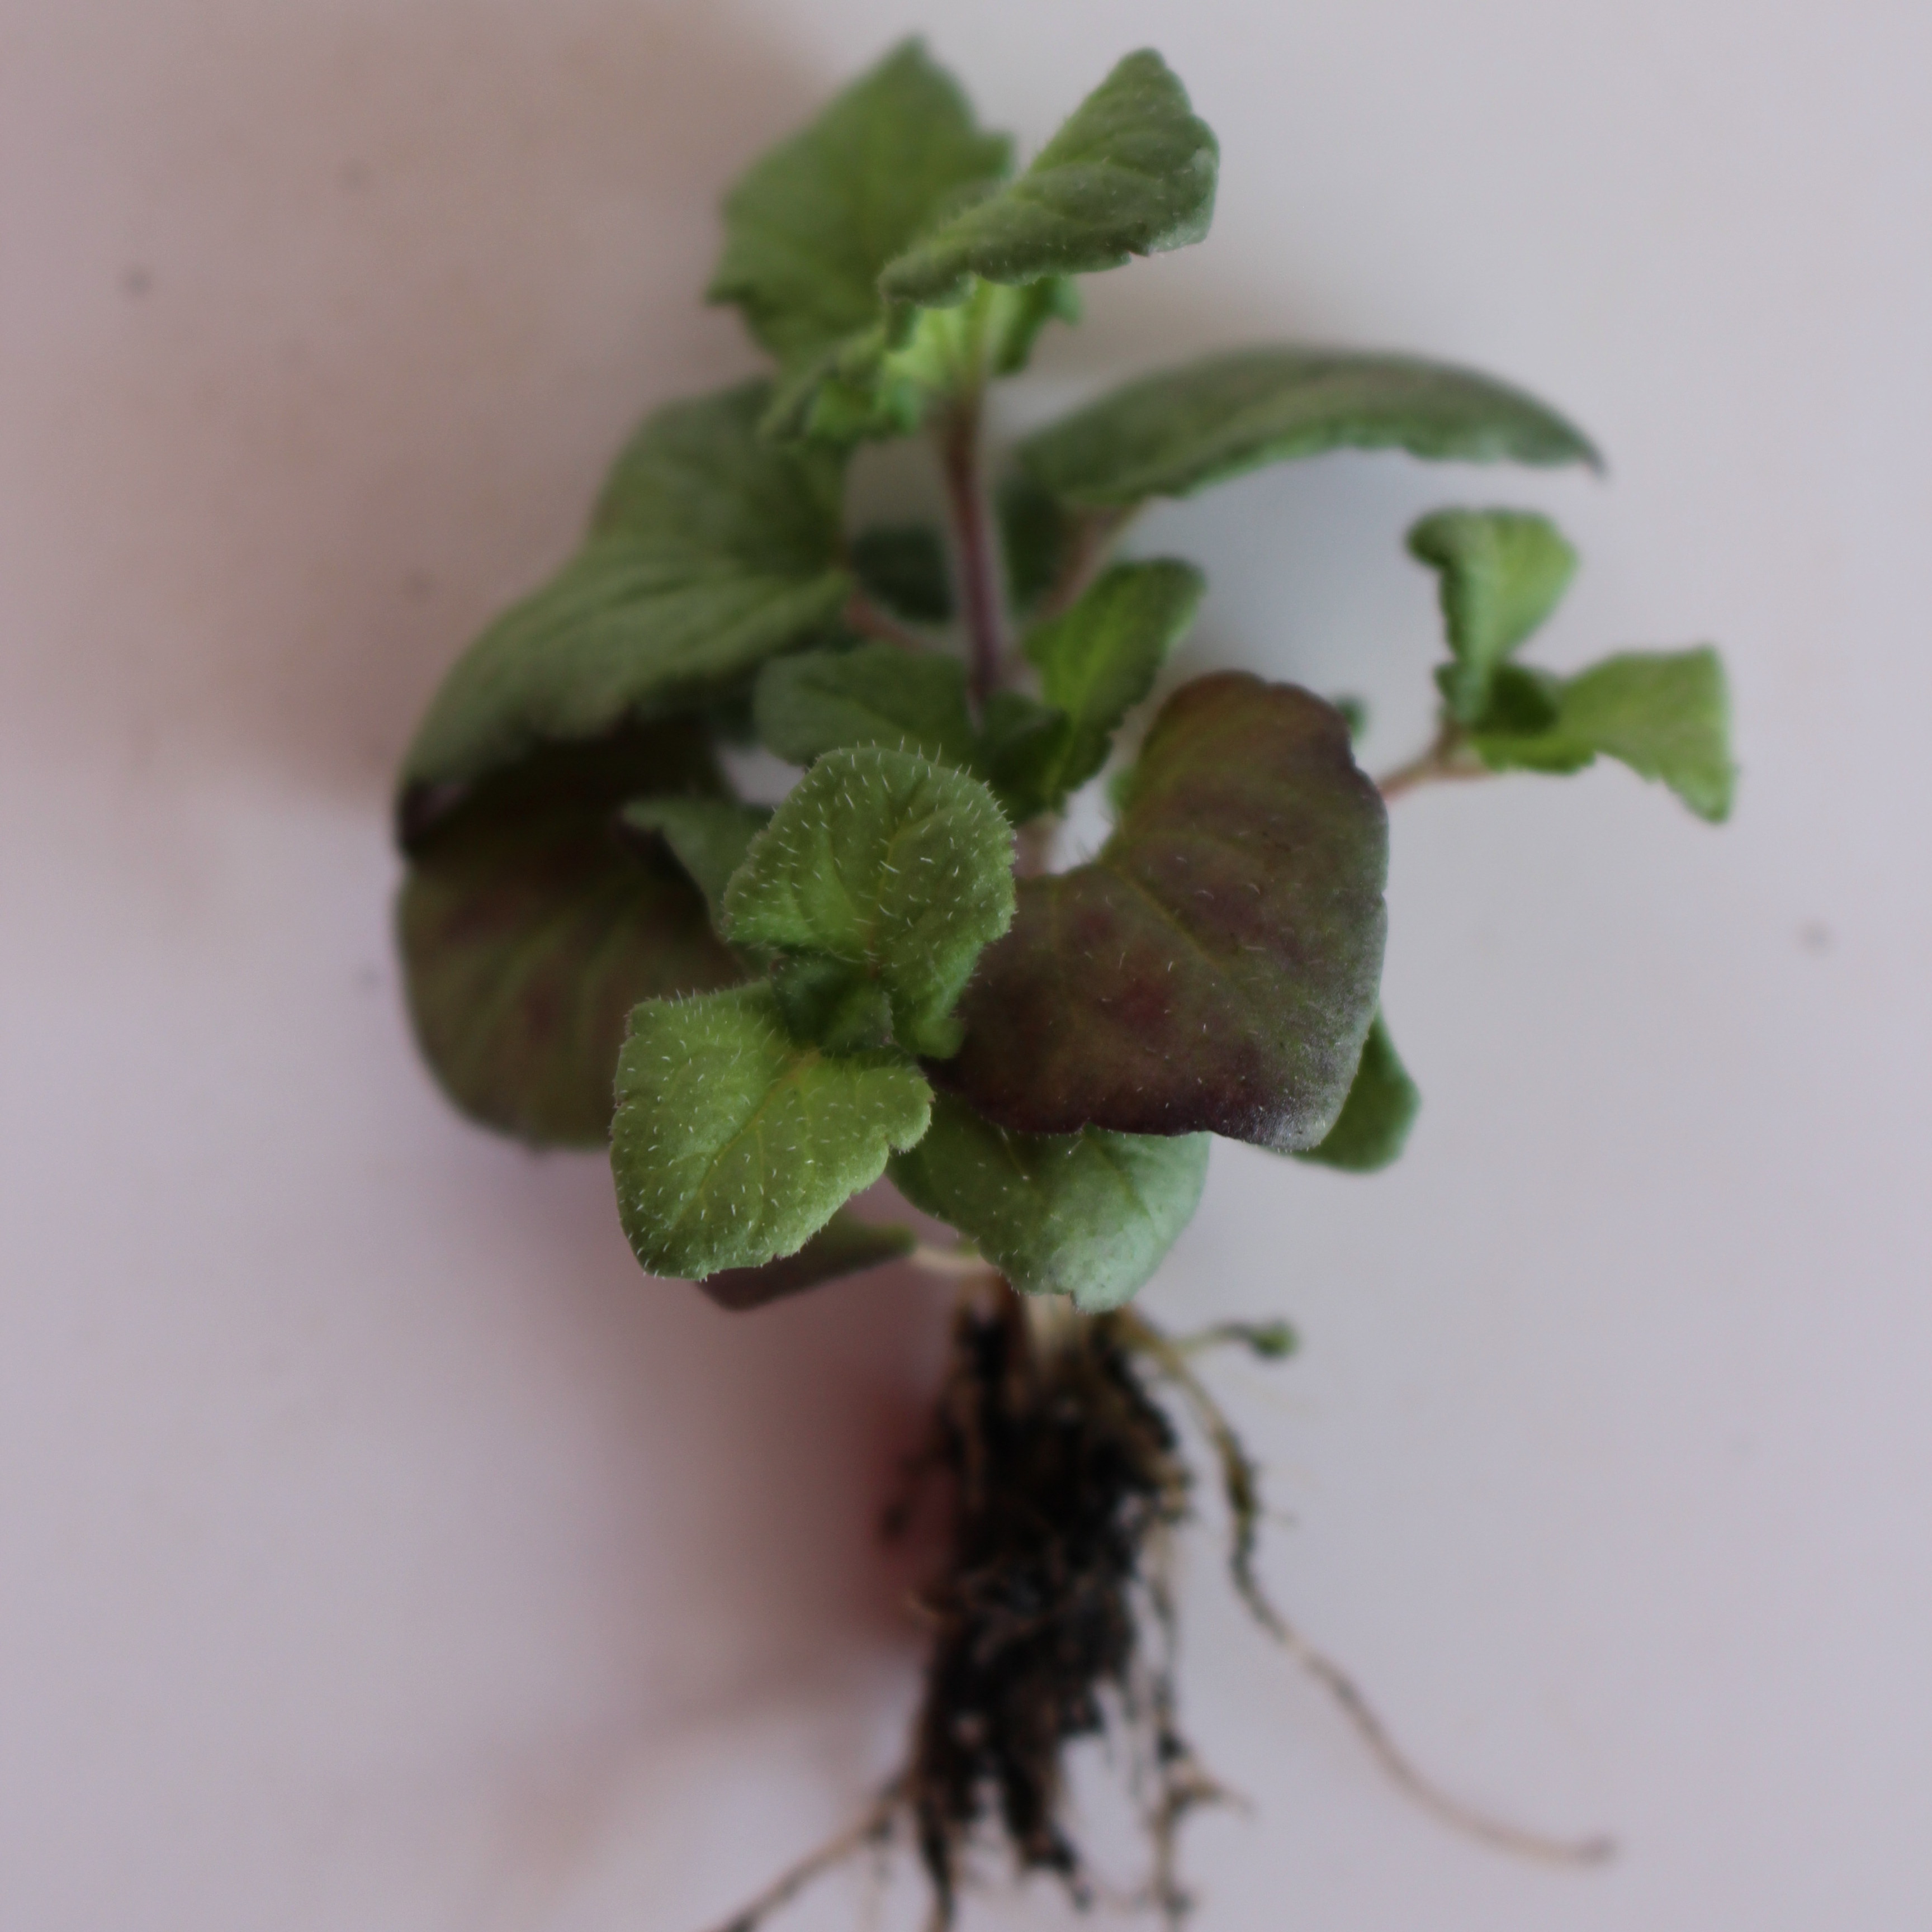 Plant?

Veronica persica
